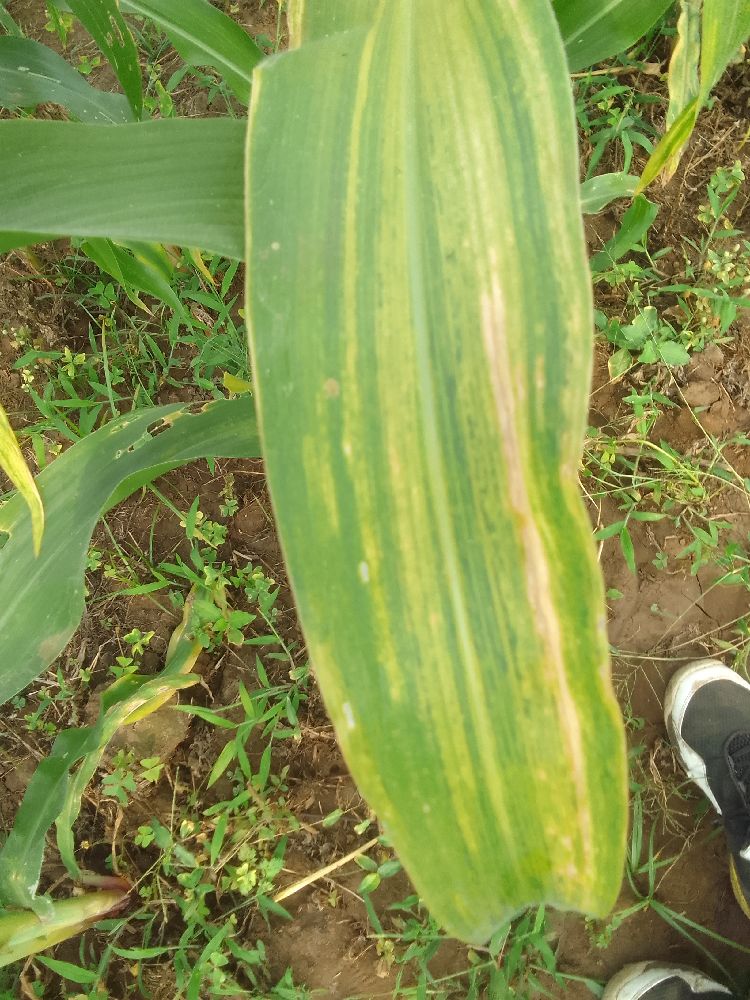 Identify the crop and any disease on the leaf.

maize, maize lethal necrosis
